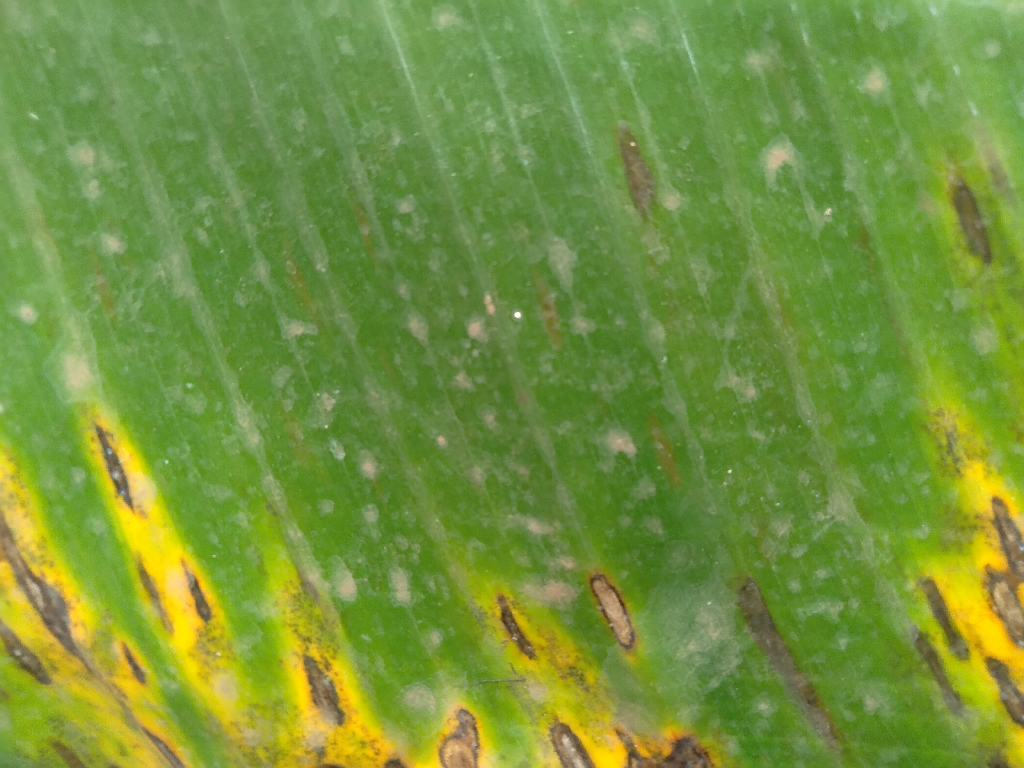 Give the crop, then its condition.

banana, black sigatoka
